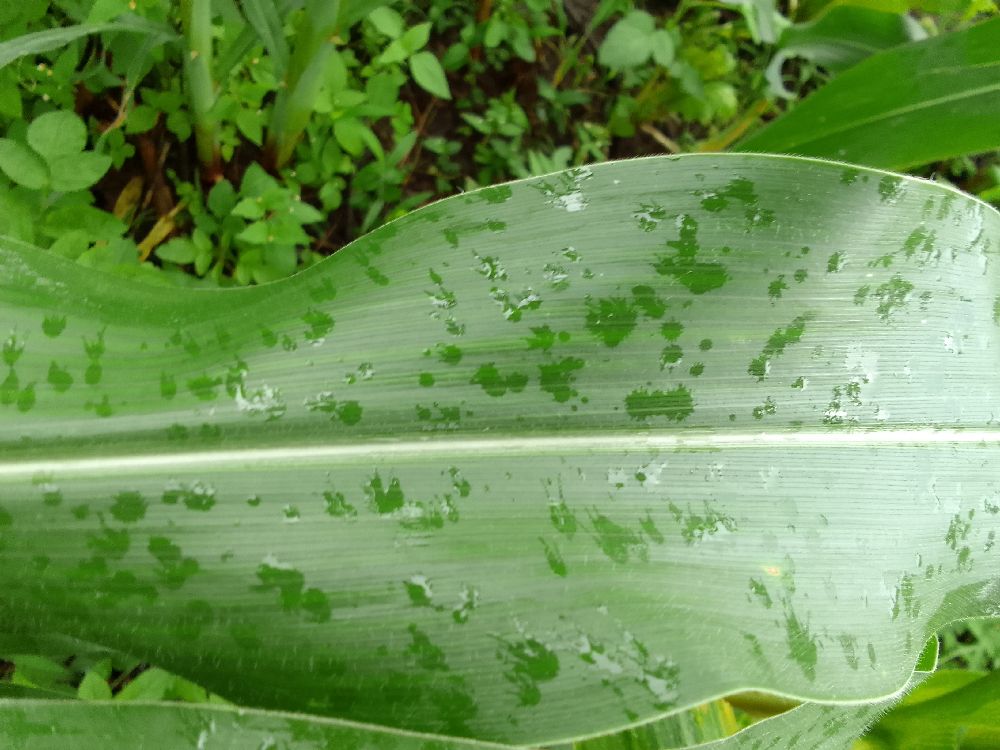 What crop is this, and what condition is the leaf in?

maize, healthy
